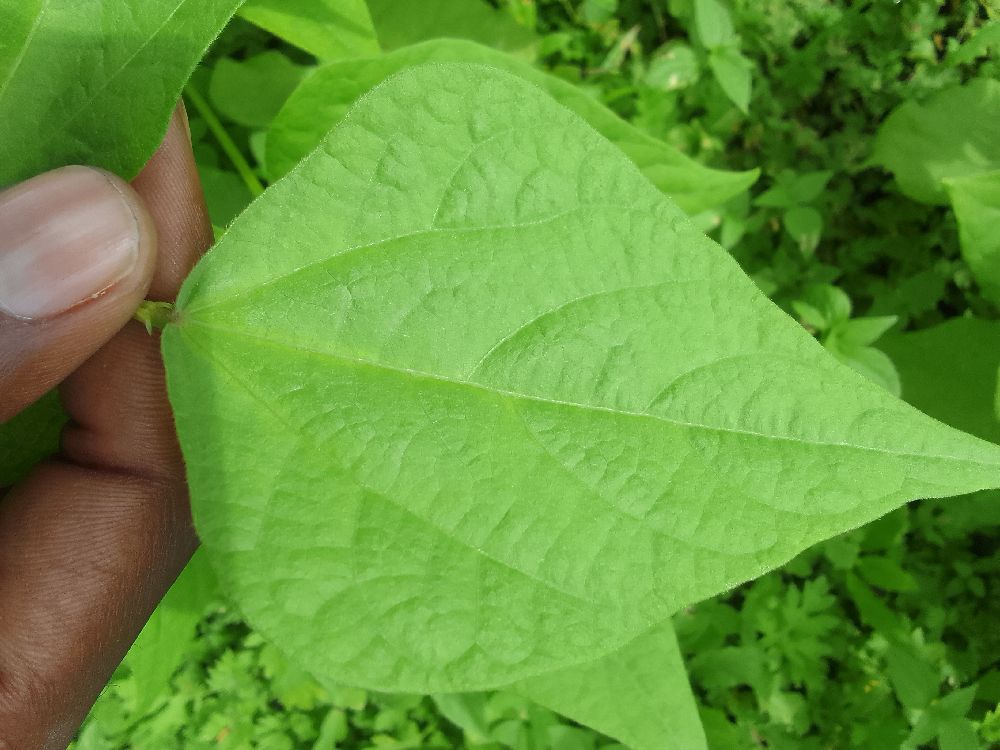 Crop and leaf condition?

common bean, healthy
